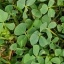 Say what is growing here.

unstructured weed
